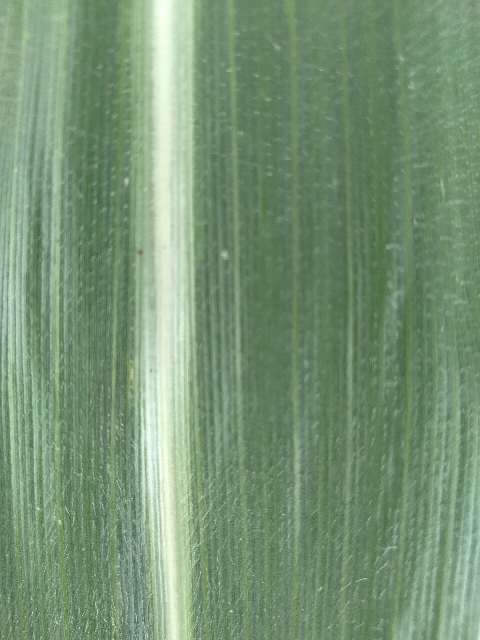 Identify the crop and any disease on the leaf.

maize, healthy
